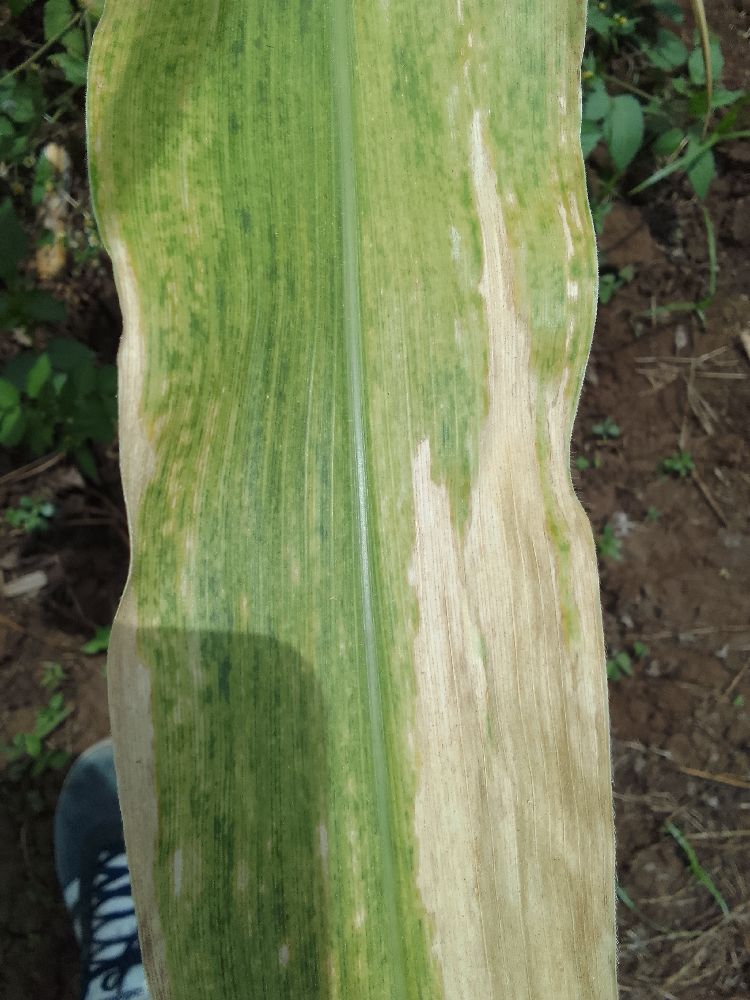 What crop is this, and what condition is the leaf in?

maize, maize lethal necrosis
